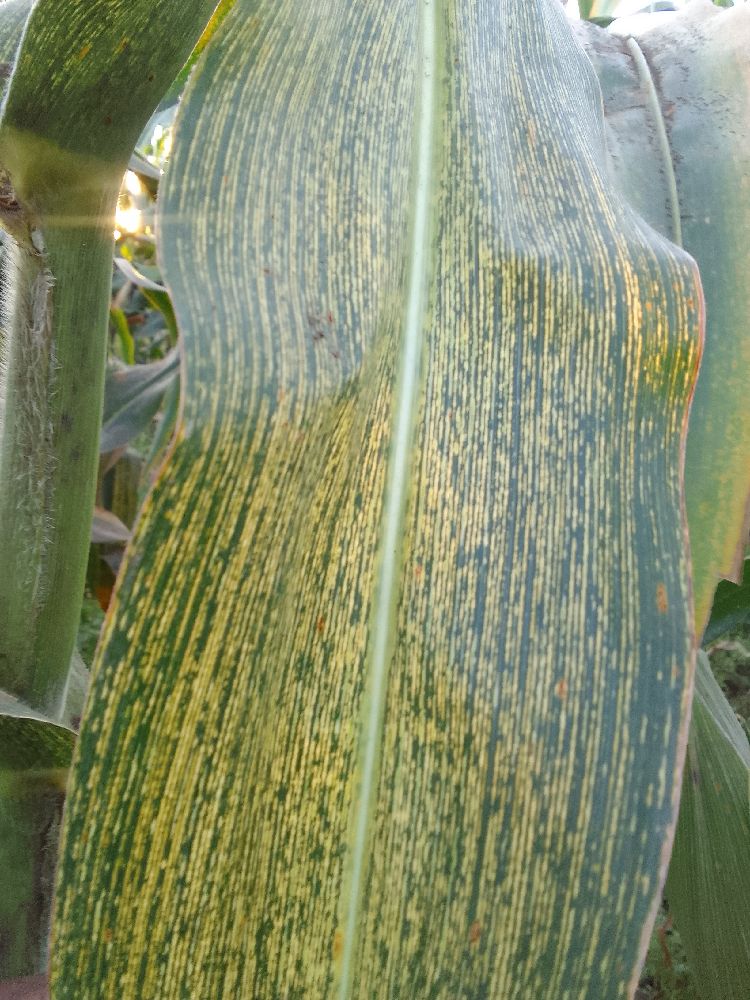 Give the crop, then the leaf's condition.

maize, maize streak virus
